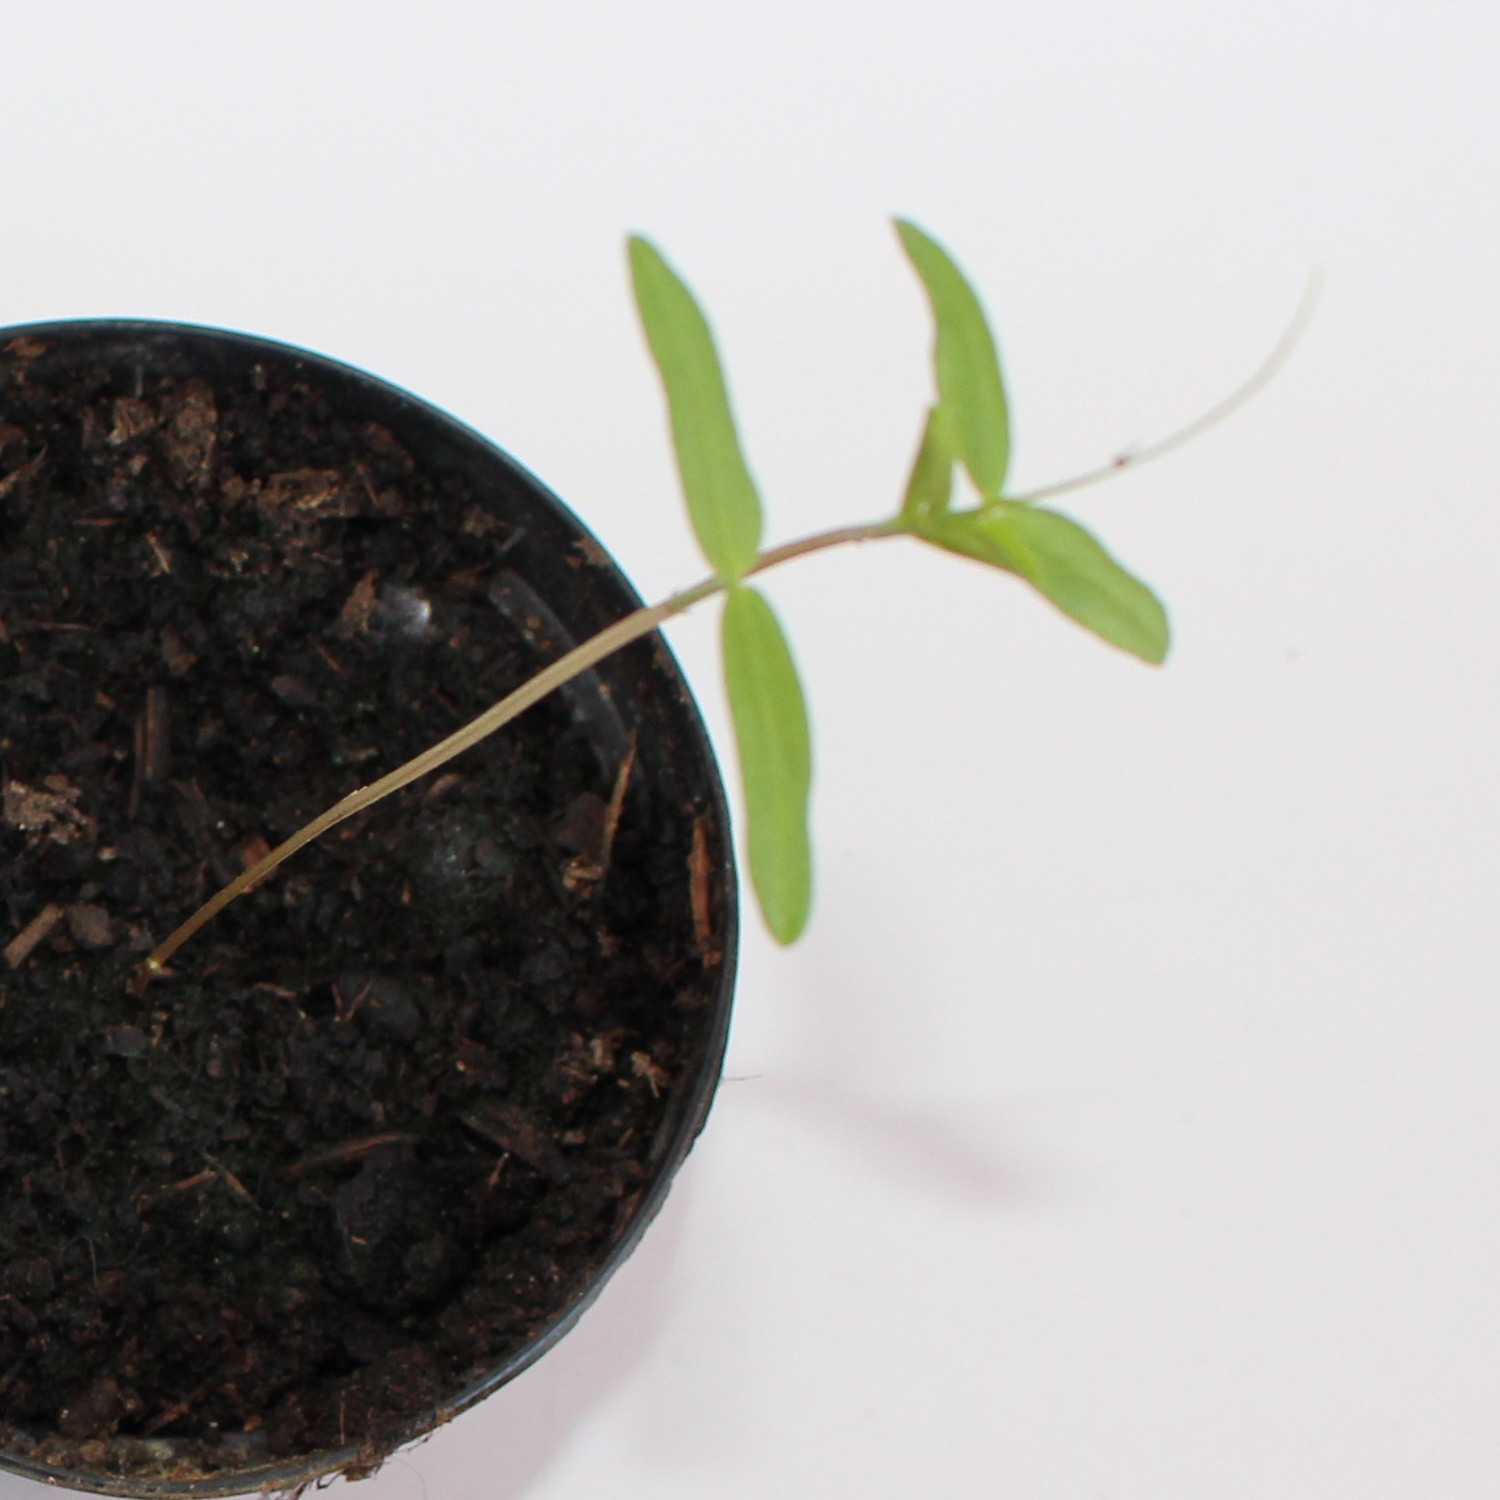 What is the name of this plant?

Vicia sativa
